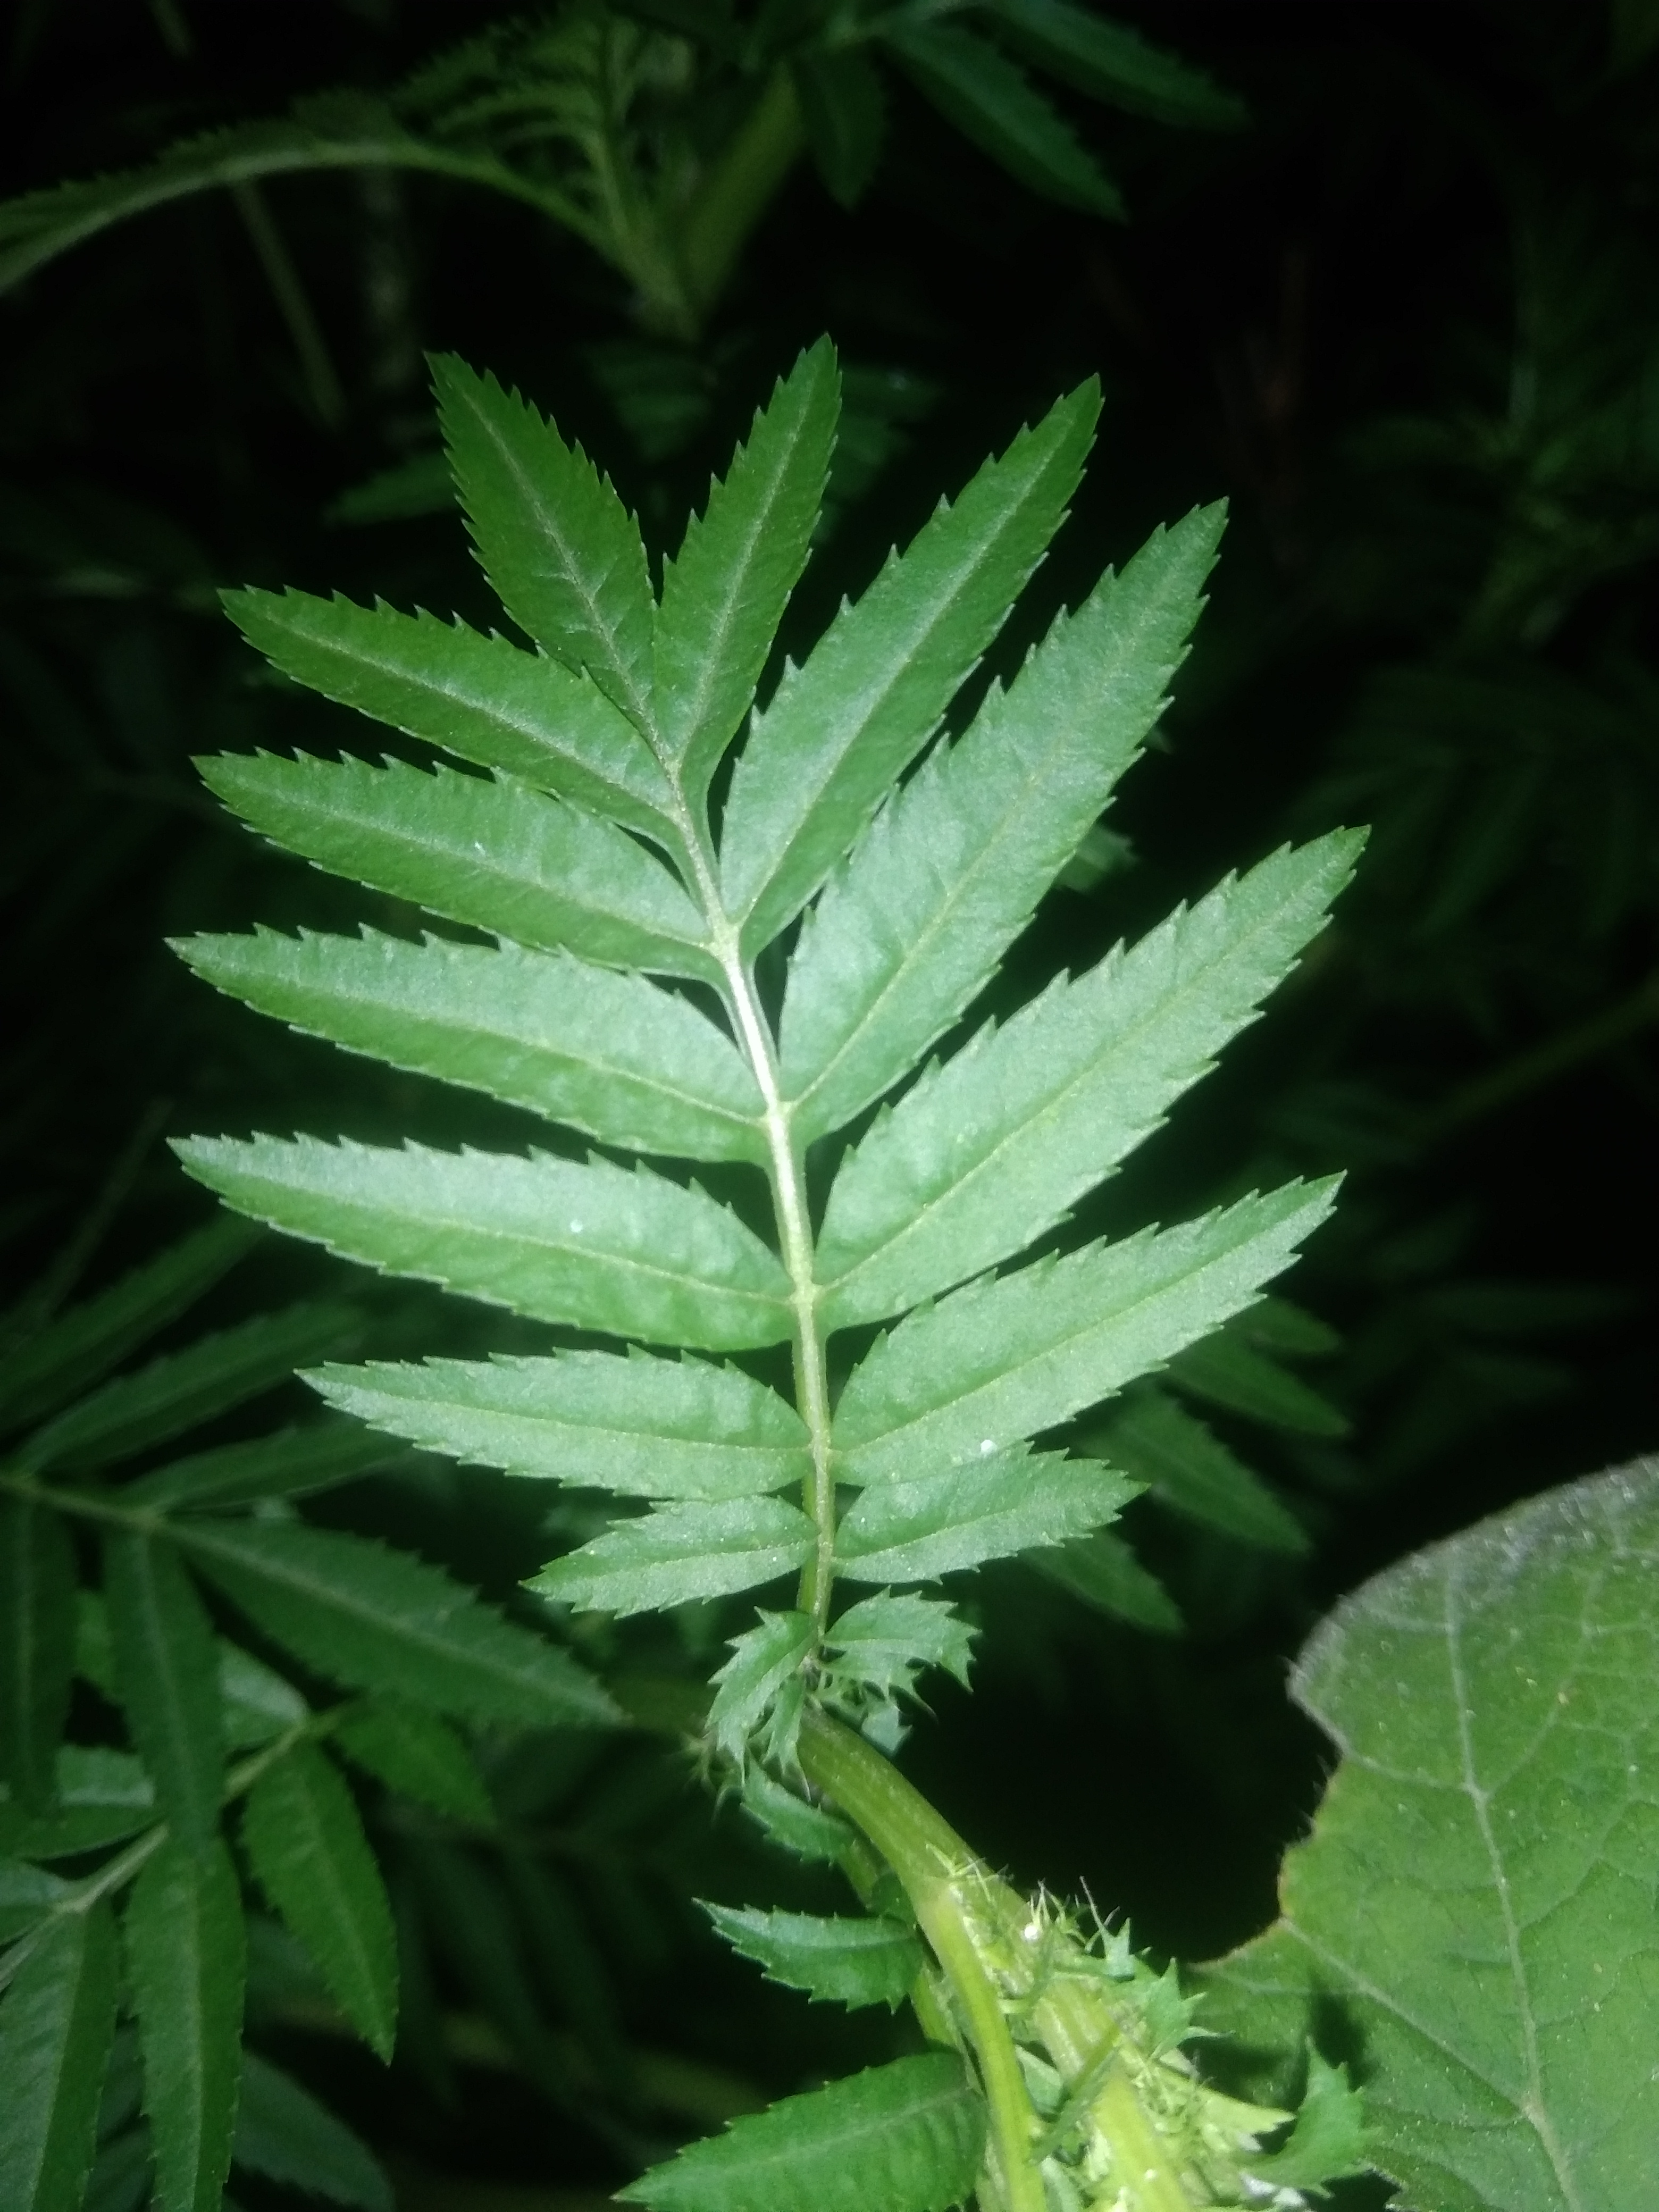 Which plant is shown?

marigold
